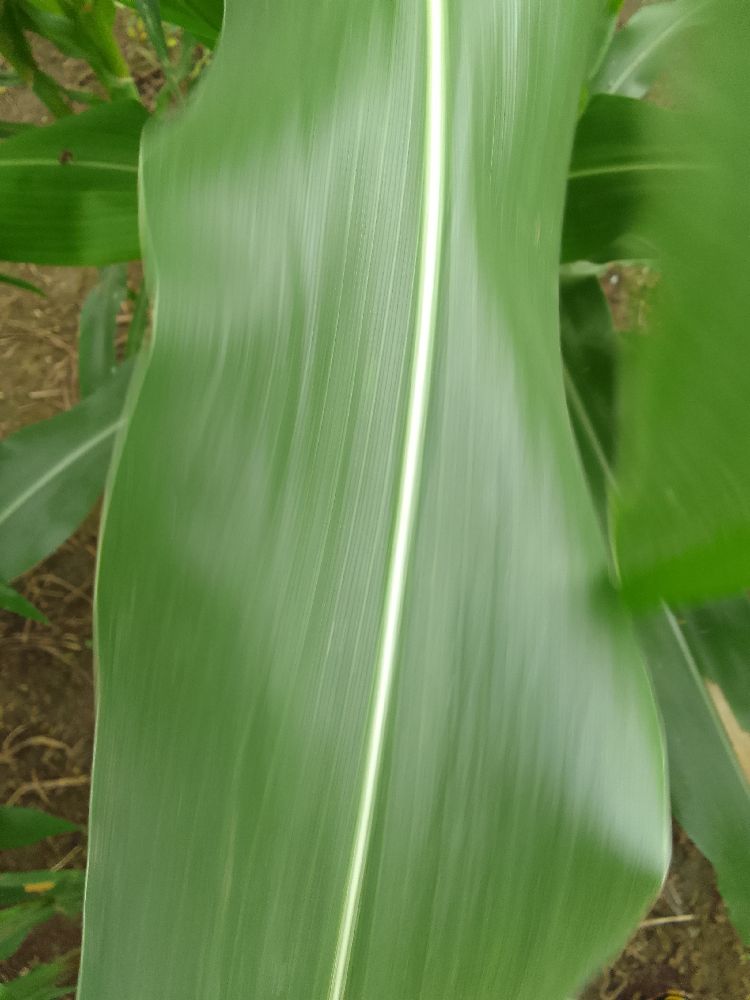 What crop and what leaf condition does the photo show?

maize, healthy
